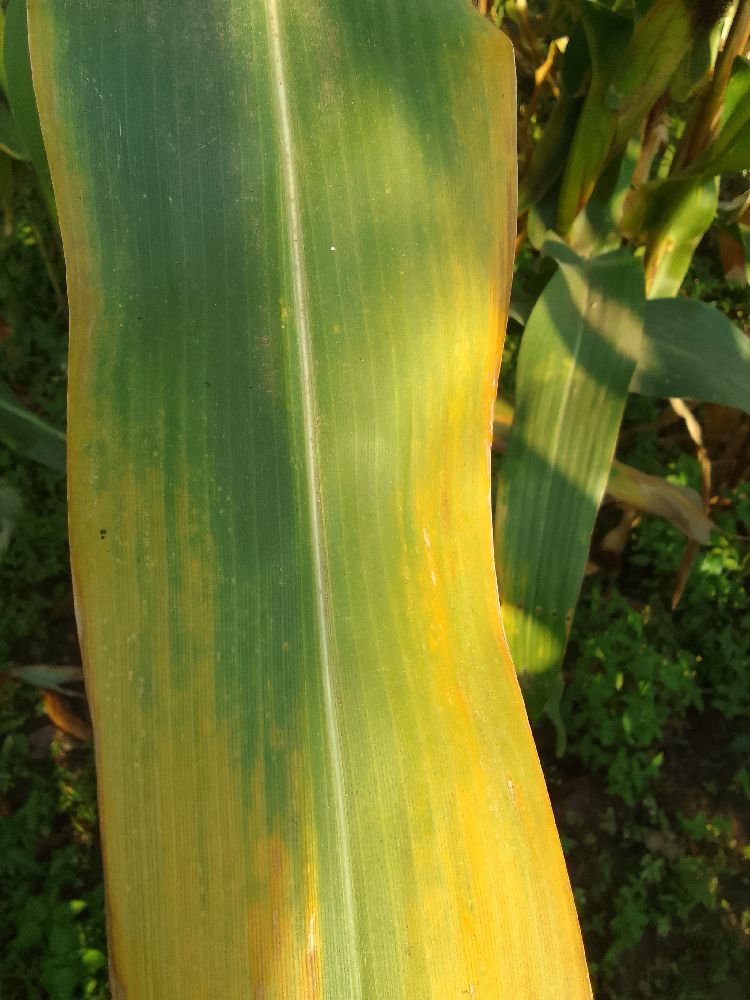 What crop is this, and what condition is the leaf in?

maize, maize lethal necrosis
